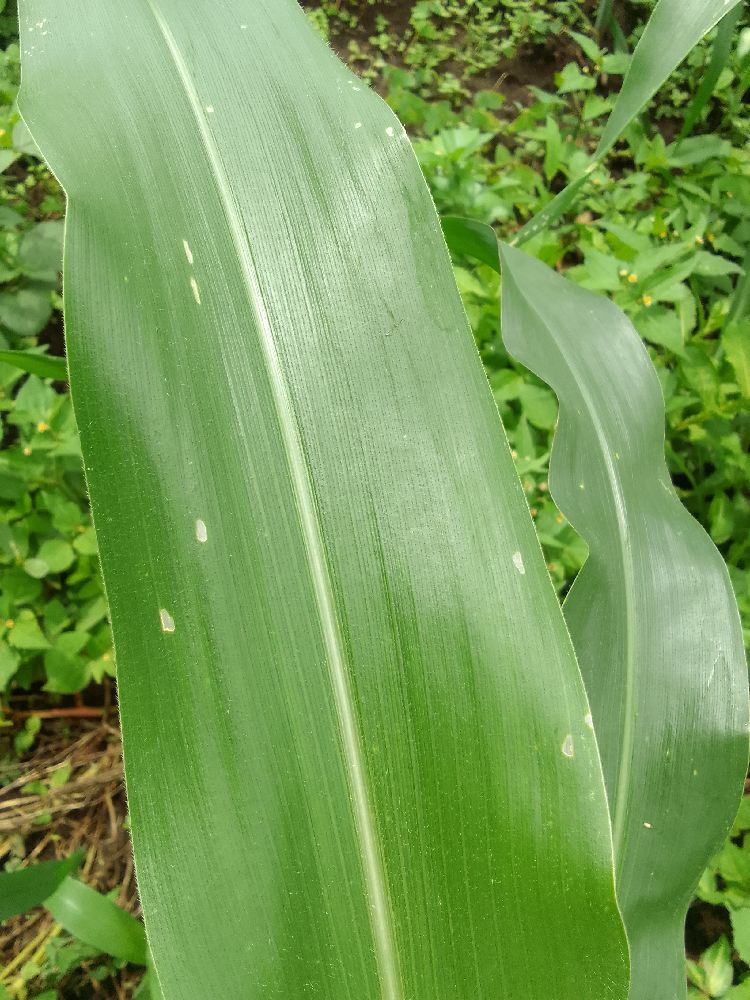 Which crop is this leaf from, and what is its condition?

maize, healthy
